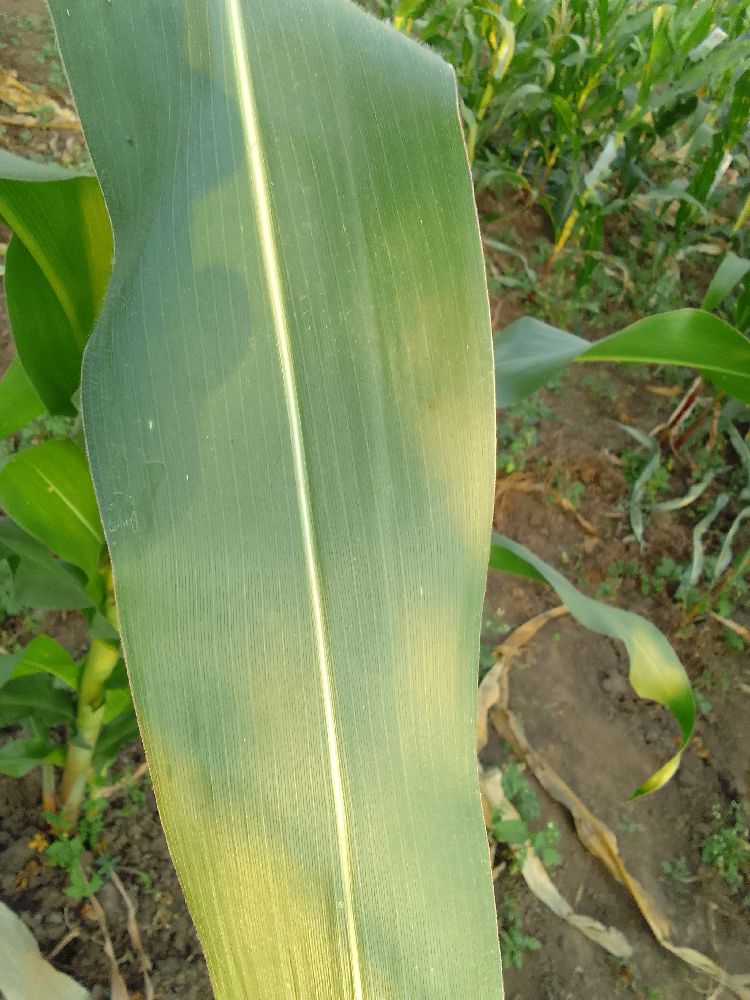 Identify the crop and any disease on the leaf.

maize, healthy
